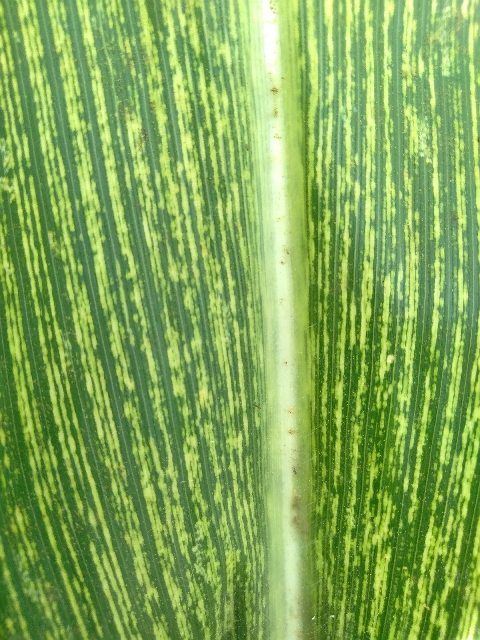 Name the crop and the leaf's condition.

maize, maize streak virus
